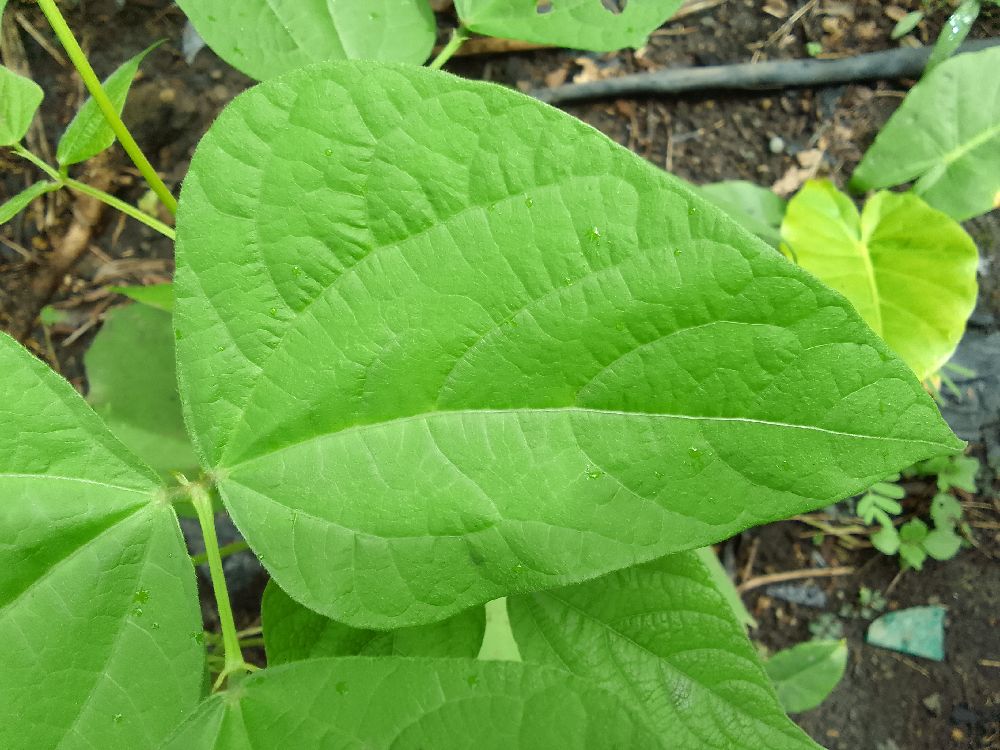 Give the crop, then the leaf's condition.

common bean, healthy
